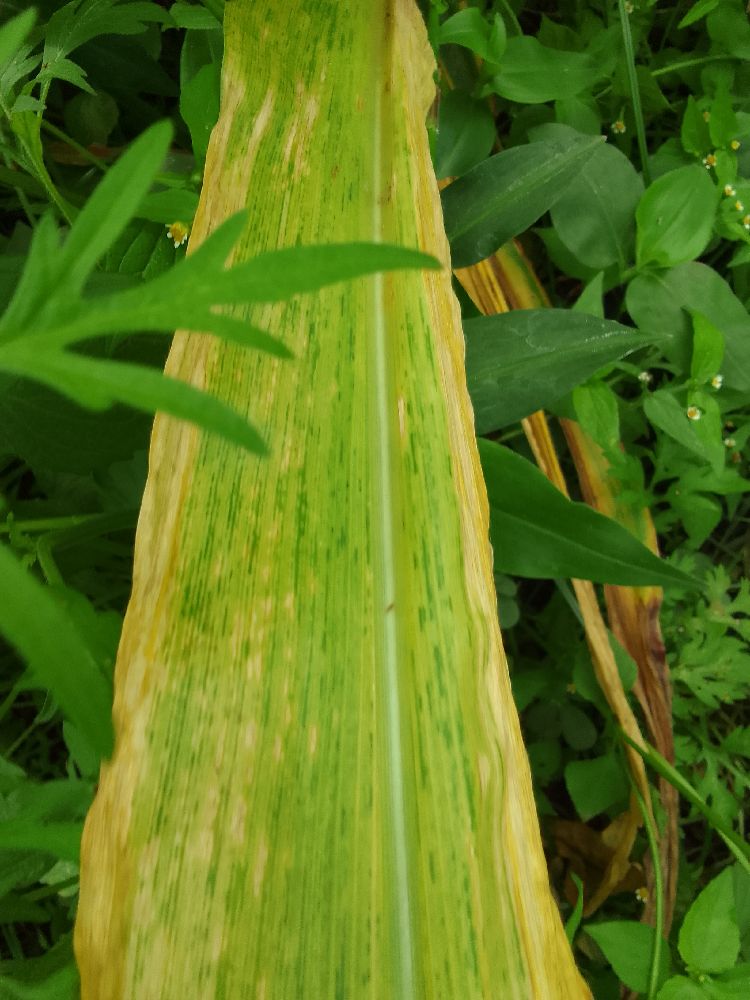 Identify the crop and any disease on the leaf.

maize, maize lethal necrosis
